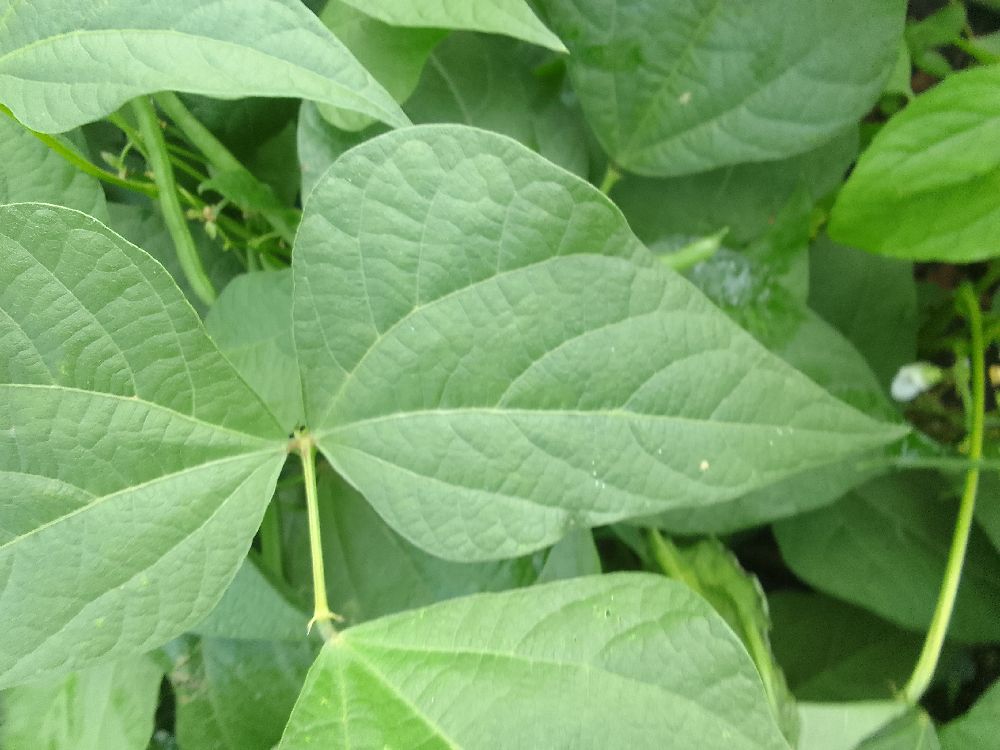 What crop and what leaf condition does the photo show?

common bean, healthy
